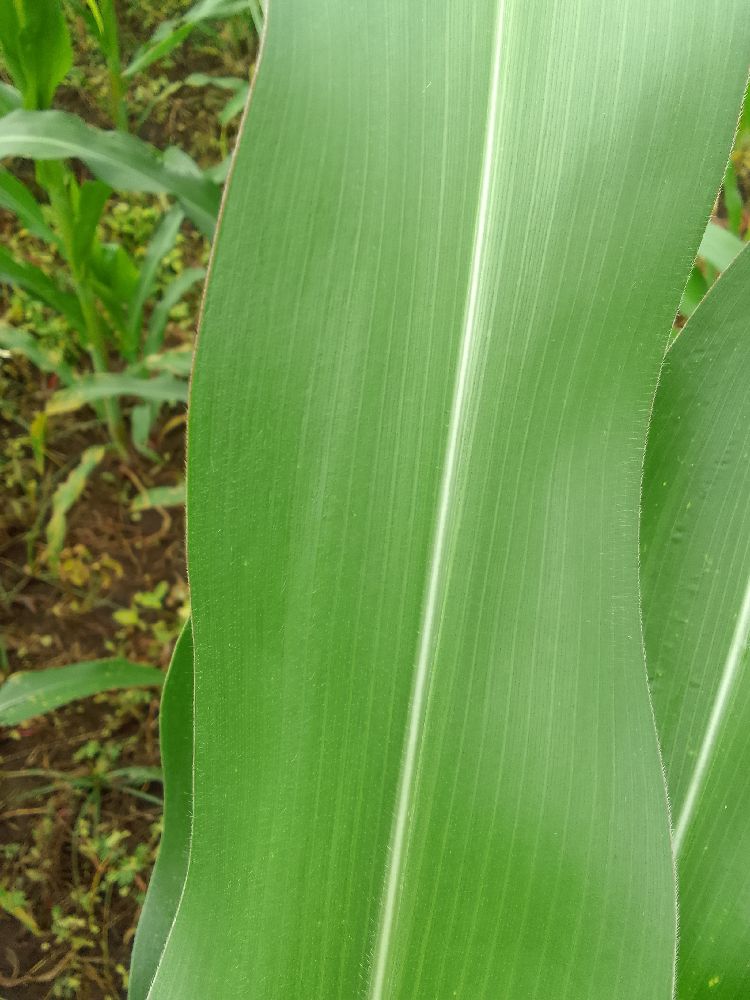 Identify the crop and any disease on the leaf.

maize, healthy
